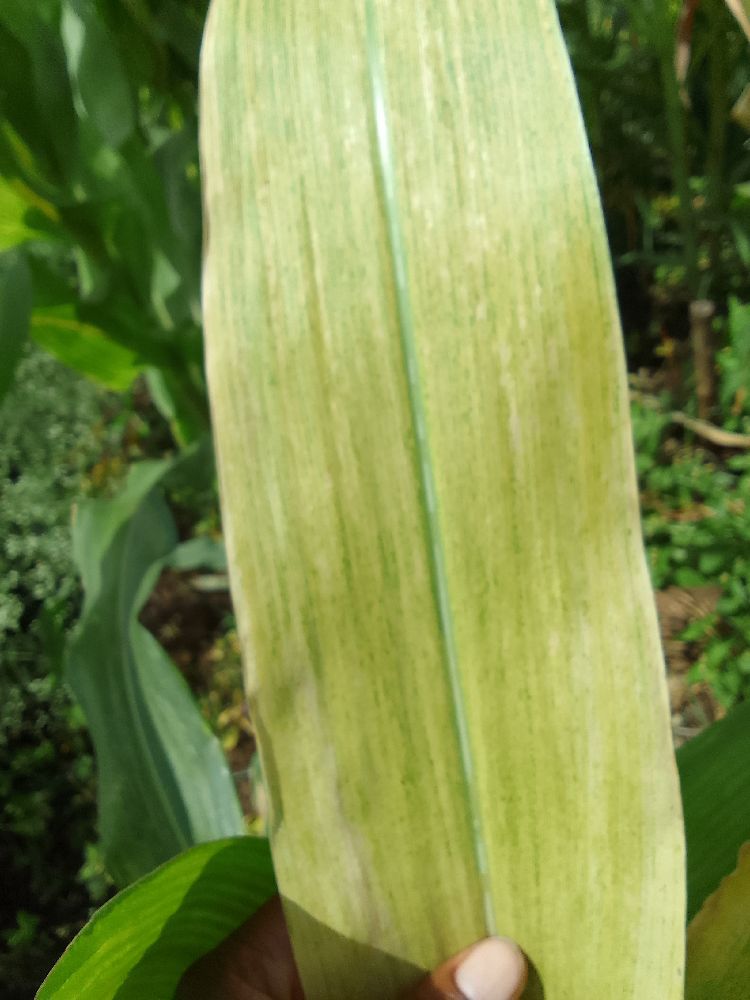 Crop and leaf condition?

maize, maize lethal necrosis
